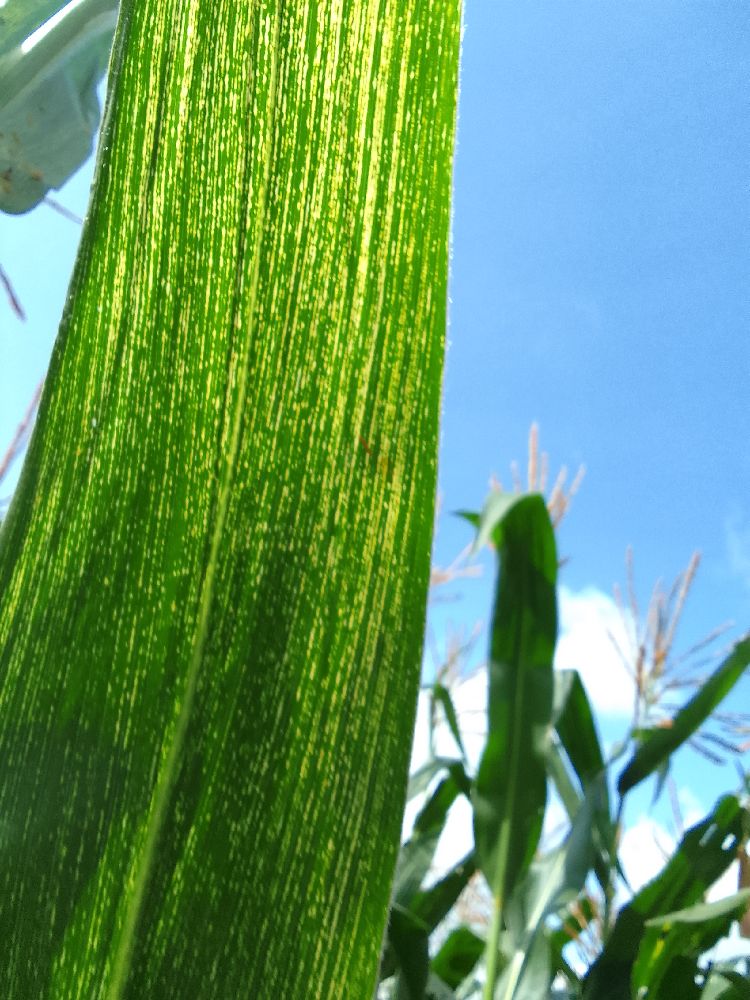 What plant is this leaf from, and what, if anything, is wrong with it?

maize, maize streak virus
